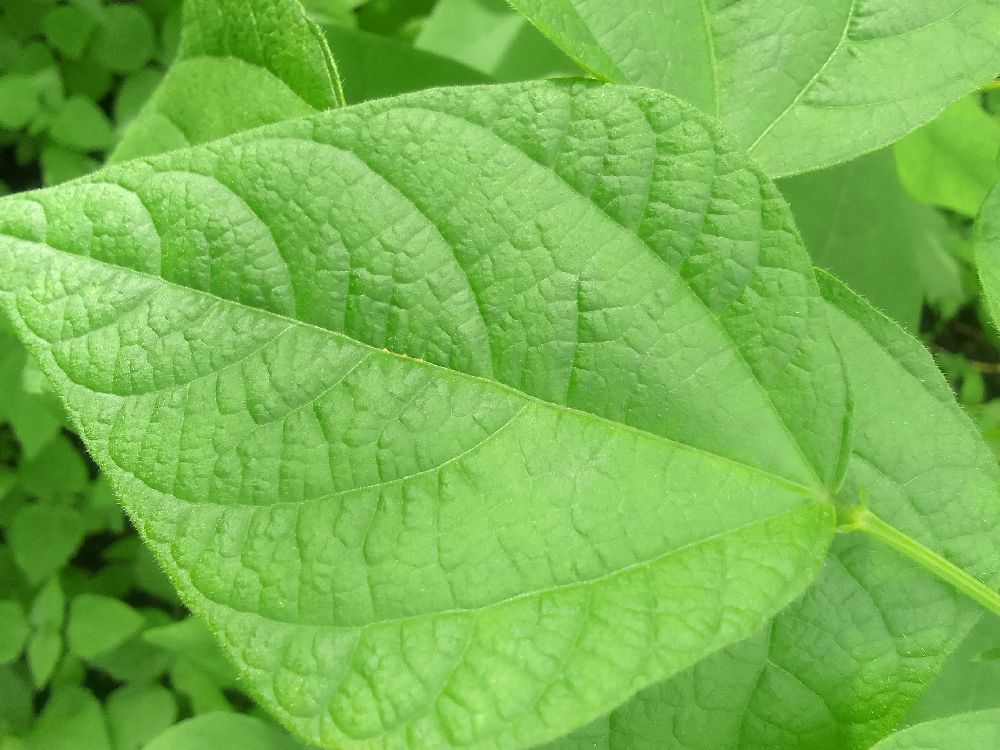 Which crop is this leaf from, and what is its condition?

common bean, healthy
